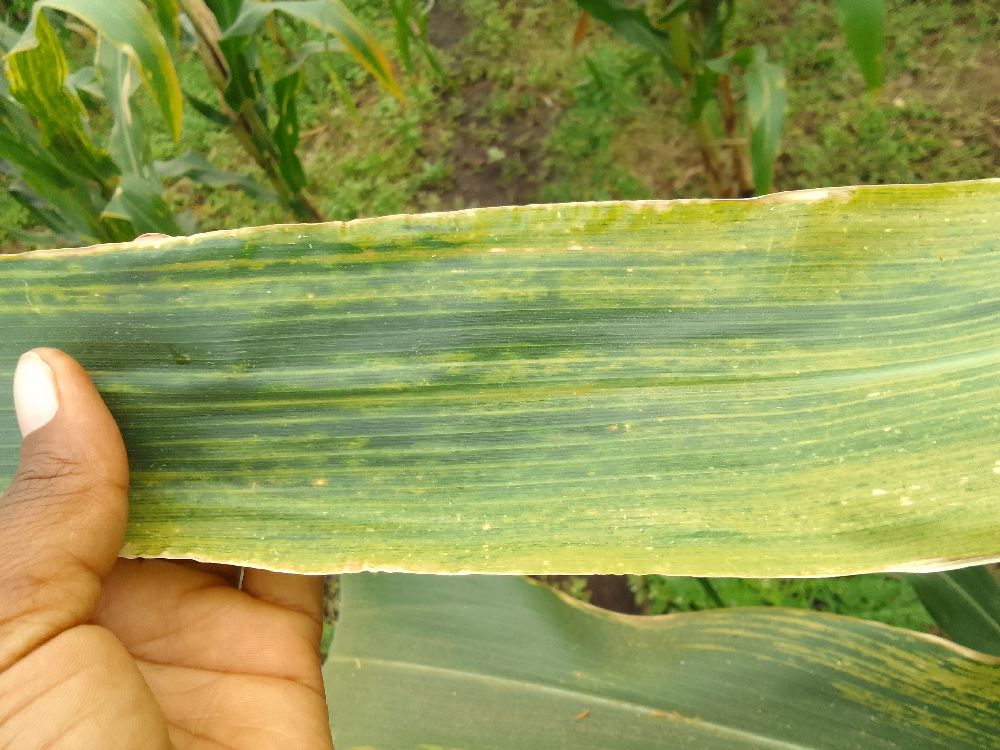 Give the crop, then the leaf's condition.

maize, maize lethal necrosis
